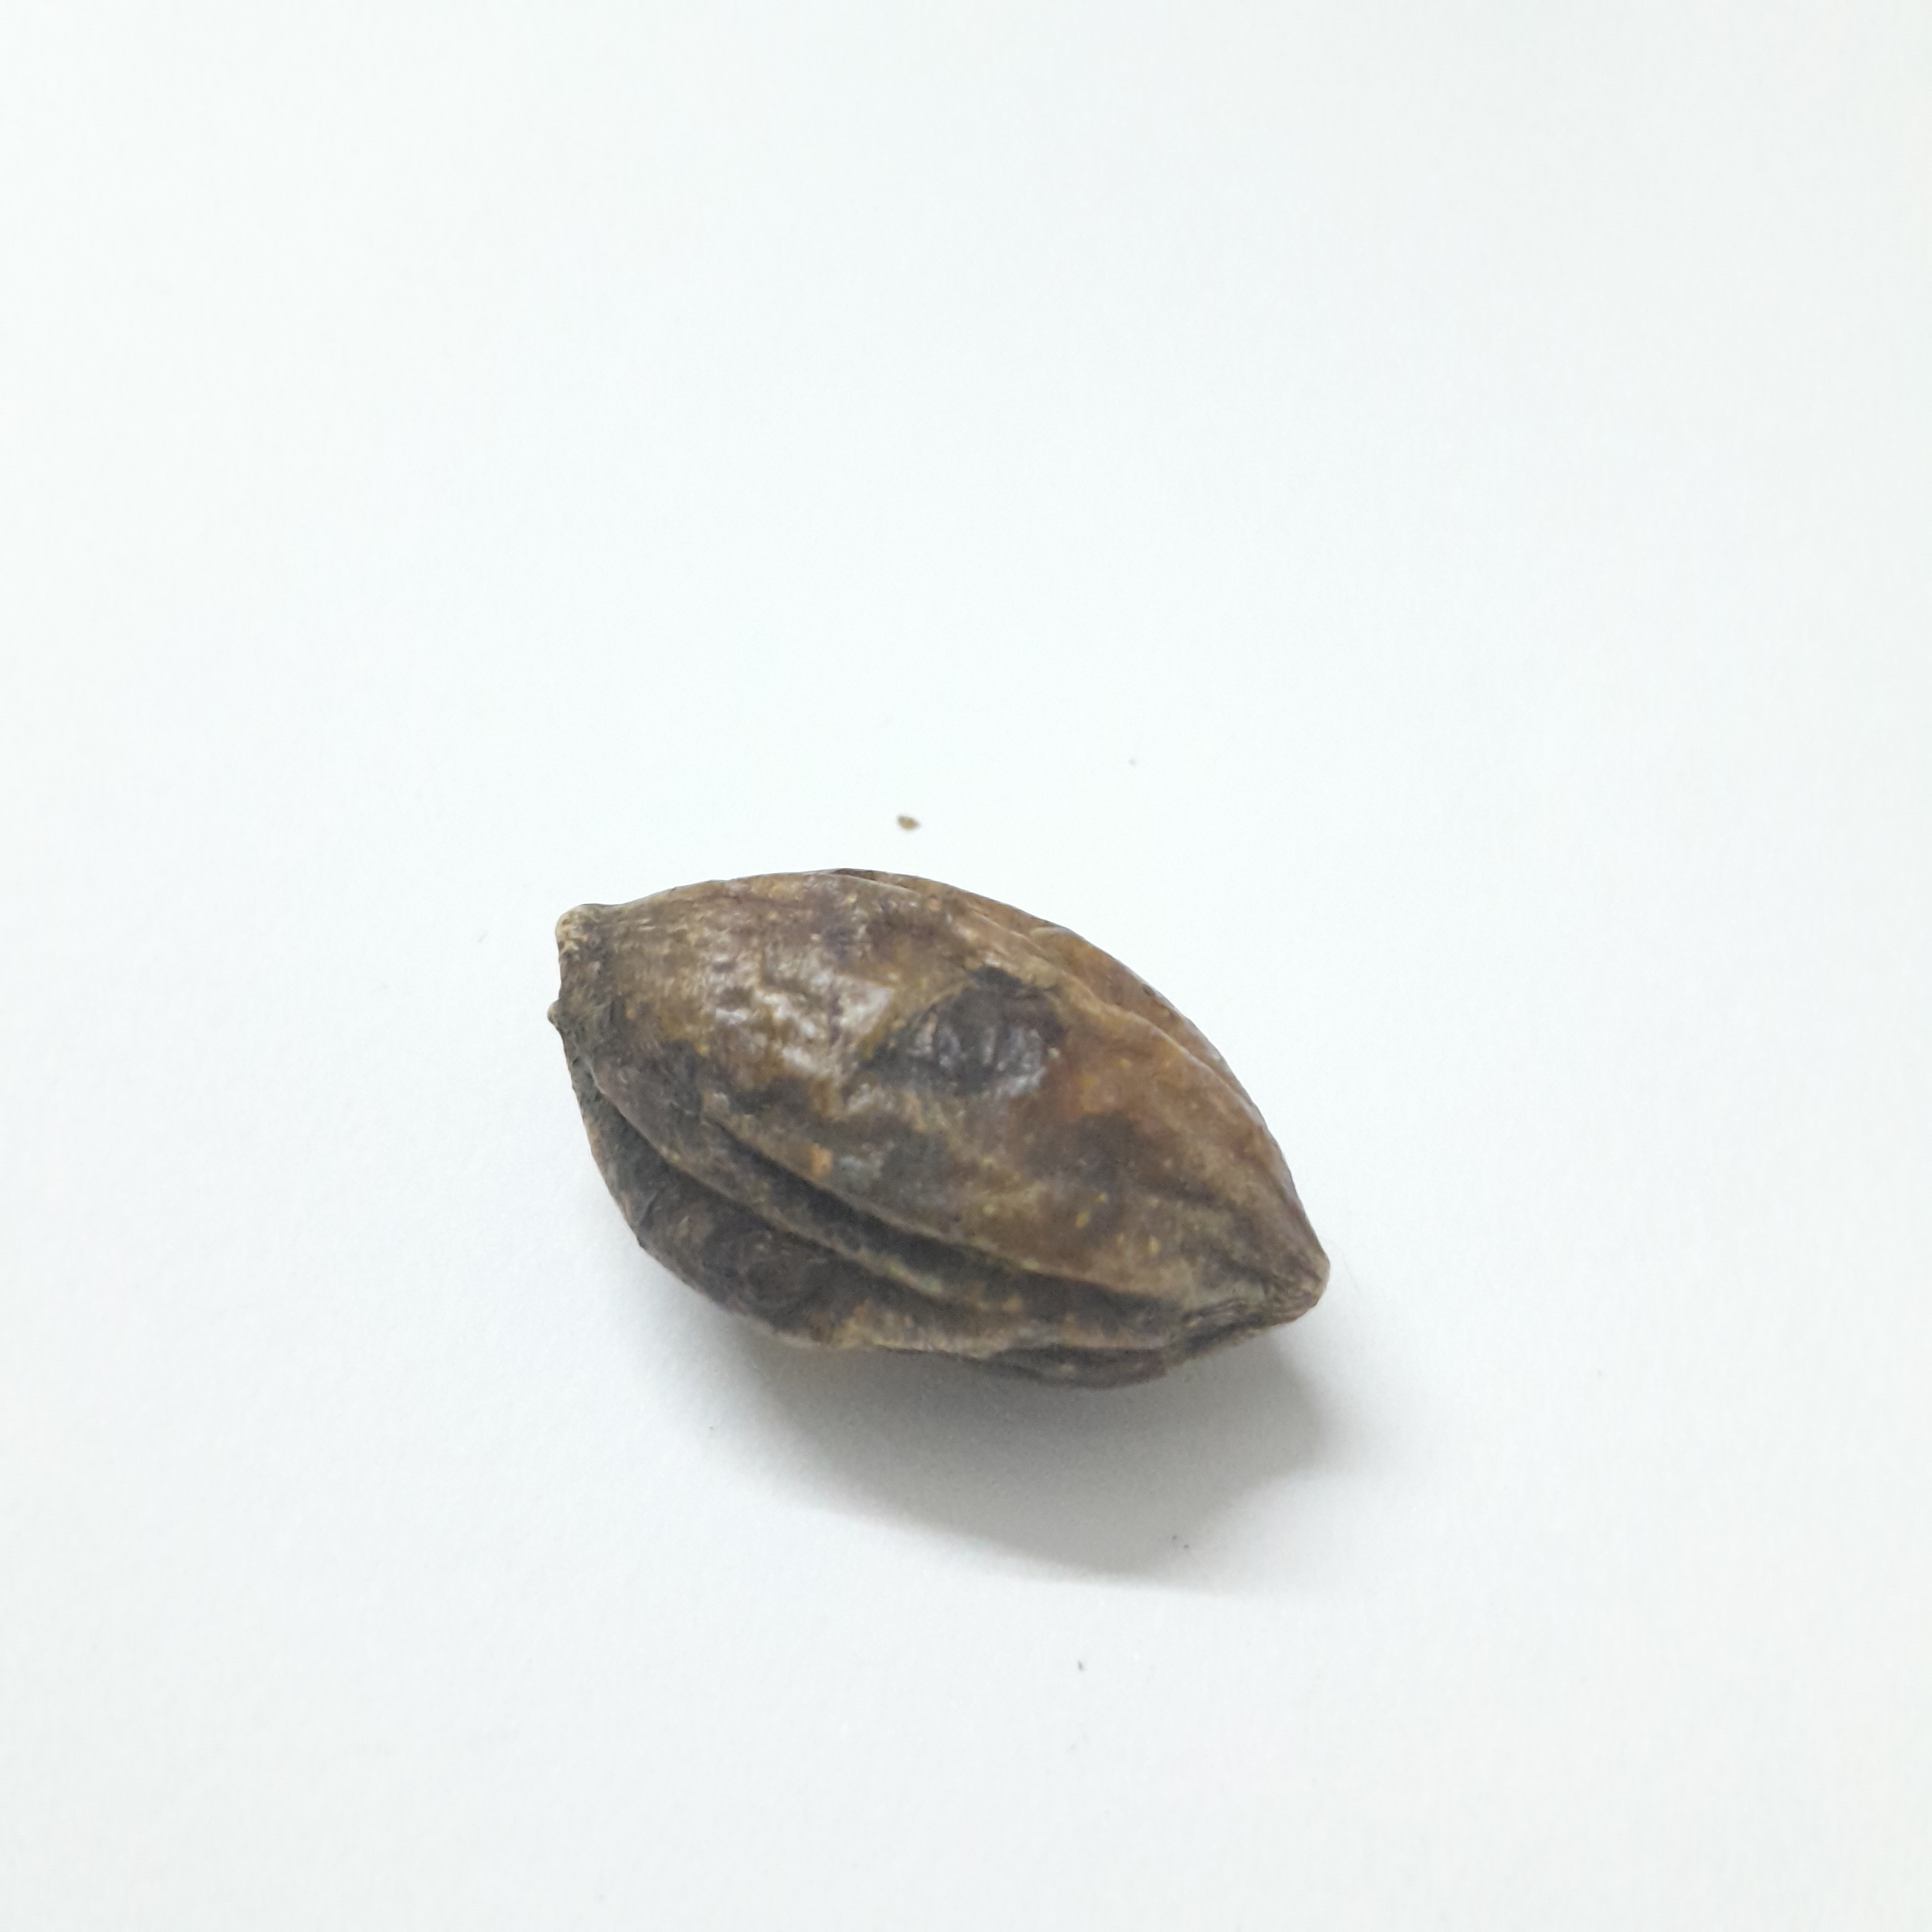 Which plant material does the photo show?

hirdaa
